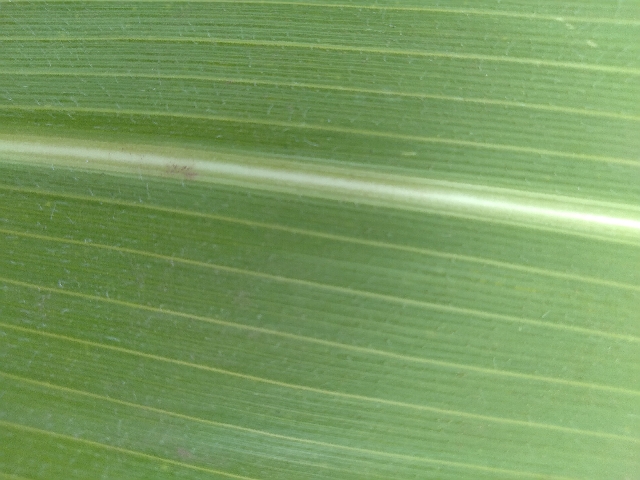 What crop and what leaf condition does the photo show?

maize, healthy
